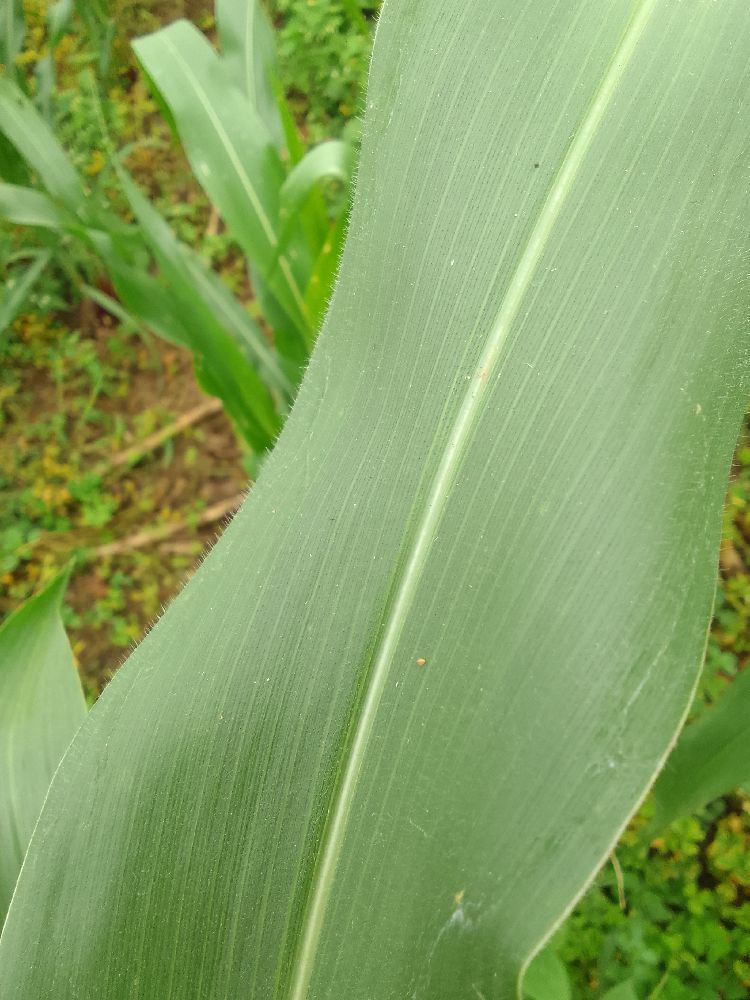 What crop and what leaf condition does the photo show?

maize, healthy
